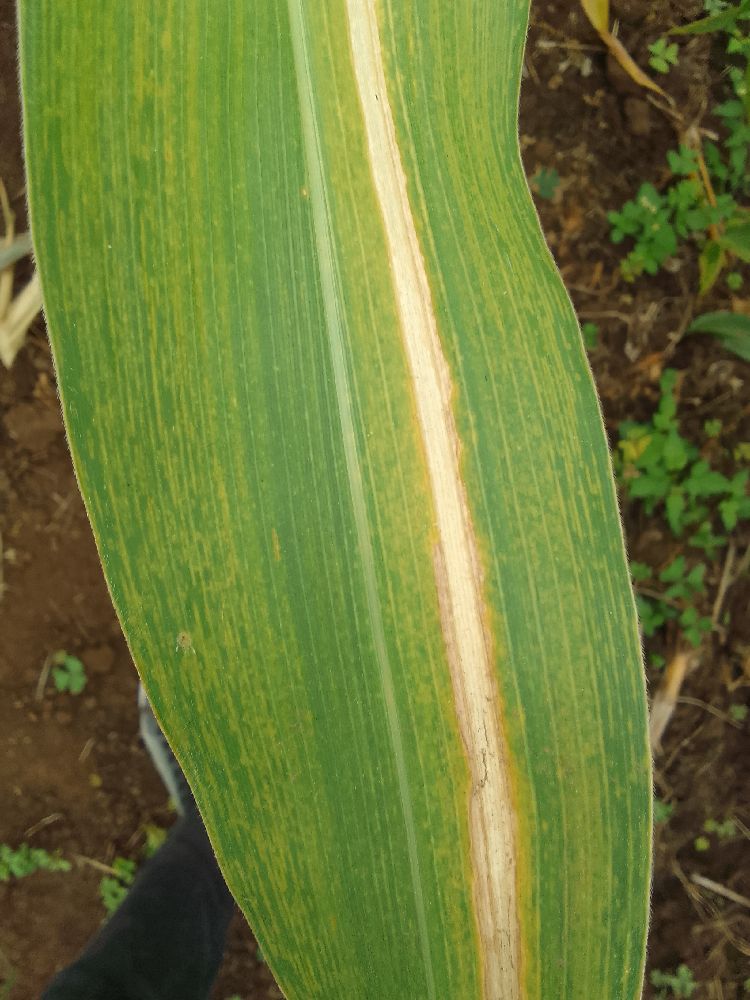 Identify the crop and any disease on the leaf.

maize, maize lethal necrosis
